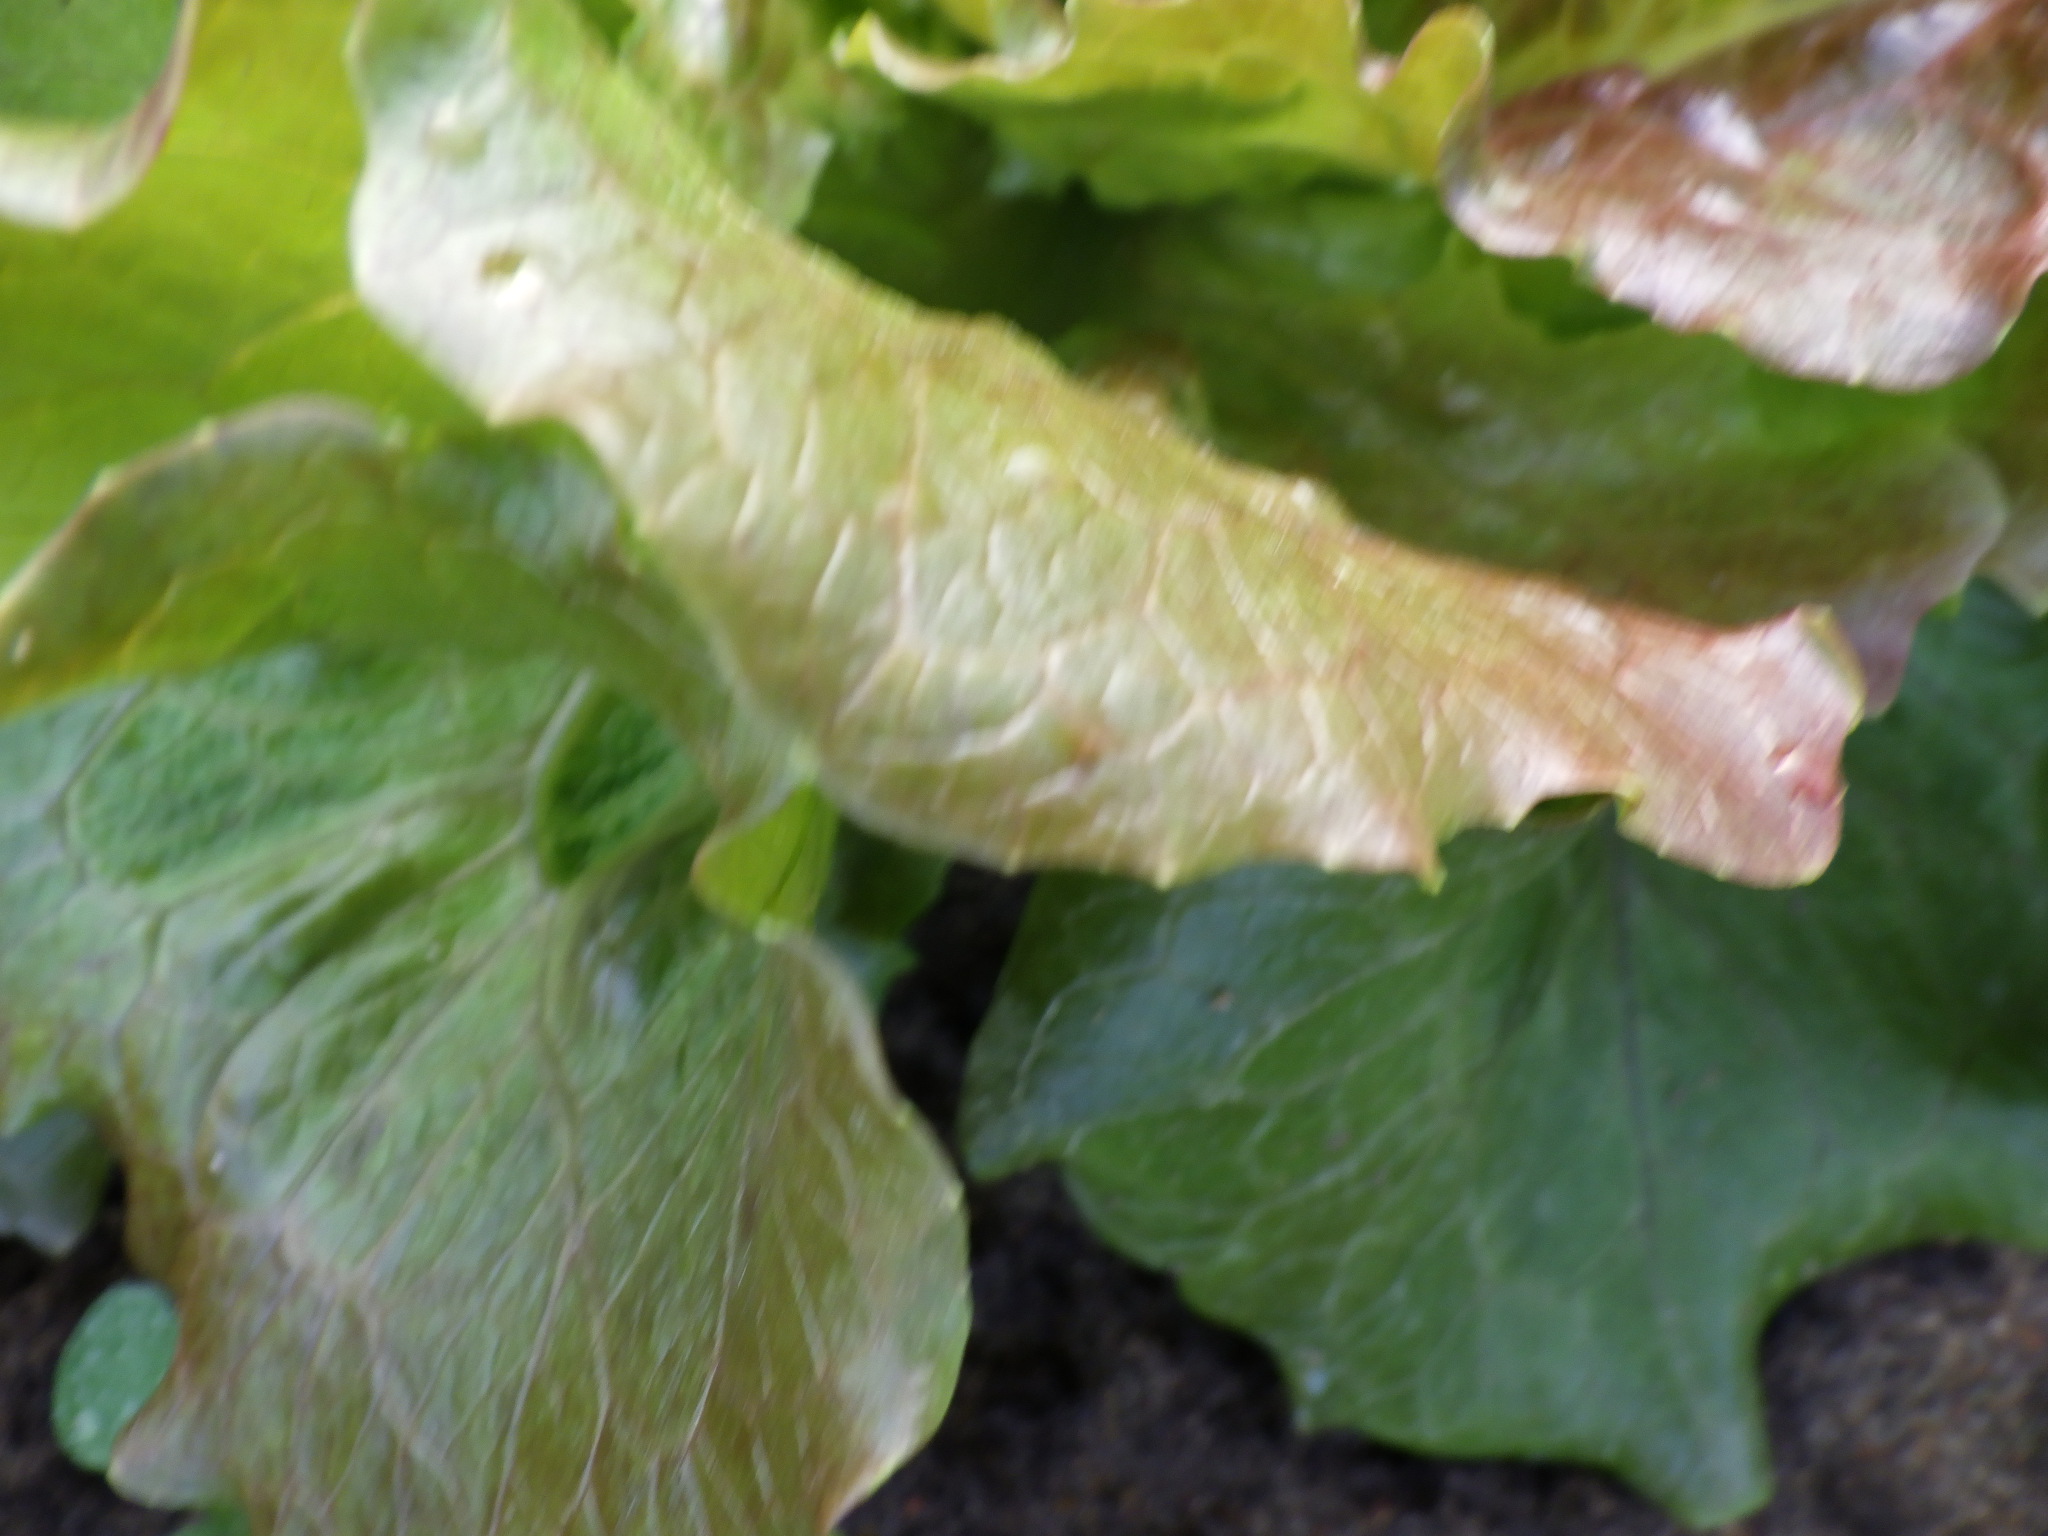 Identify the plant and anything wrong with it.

lettuce, healthy
